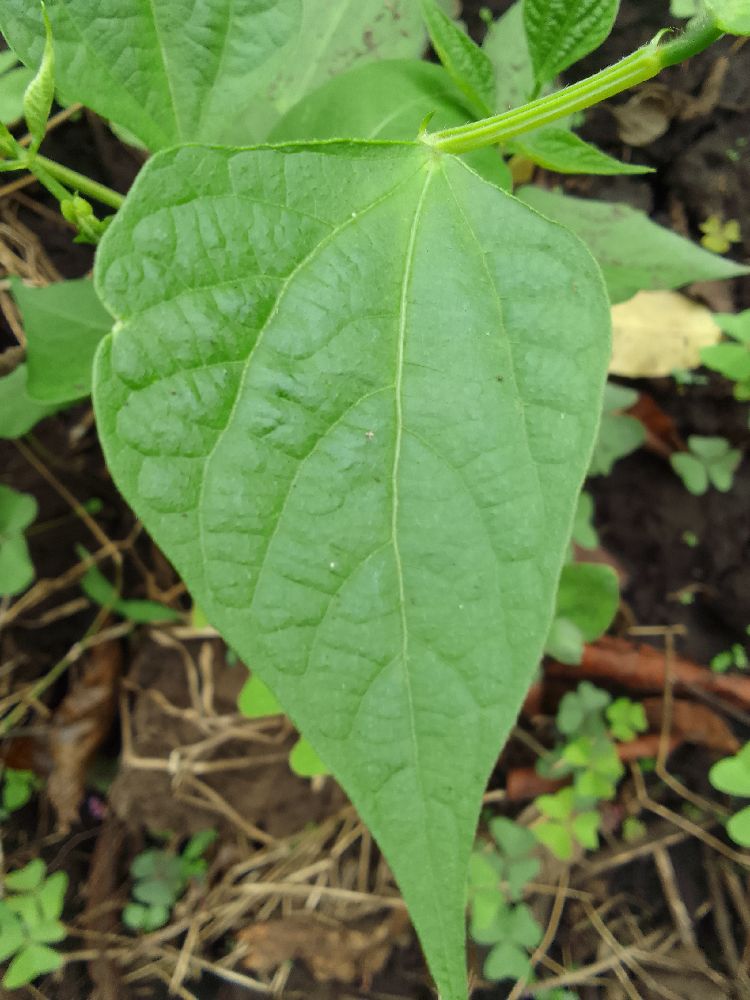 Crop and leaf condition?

common bean, healthy
